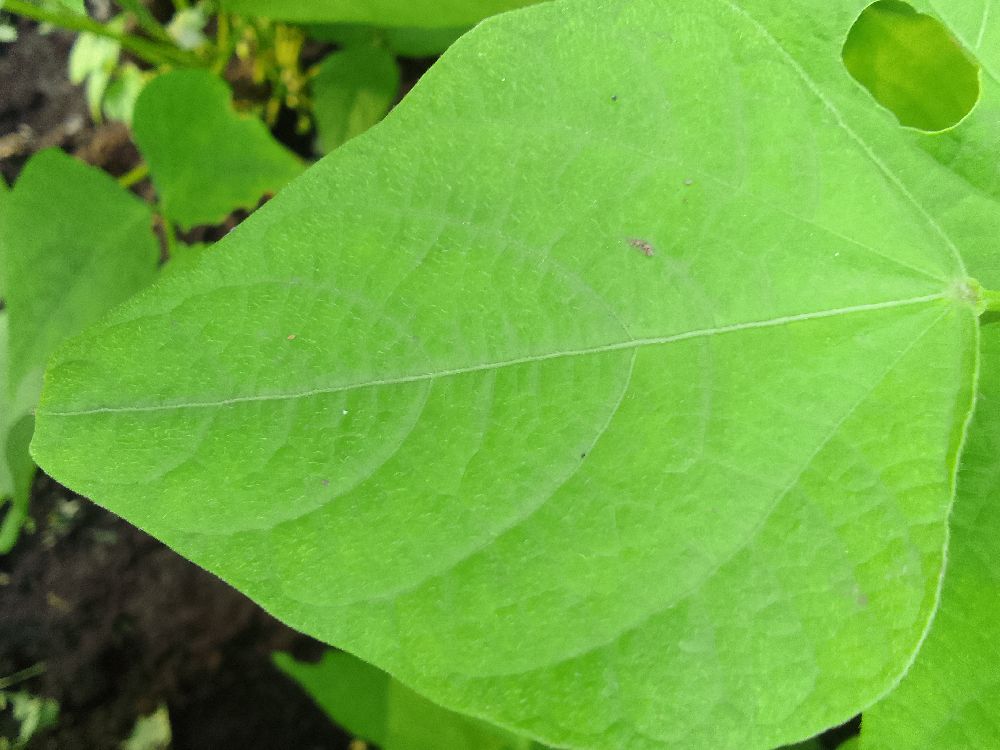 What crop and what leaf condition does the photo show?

common bean, healthy
